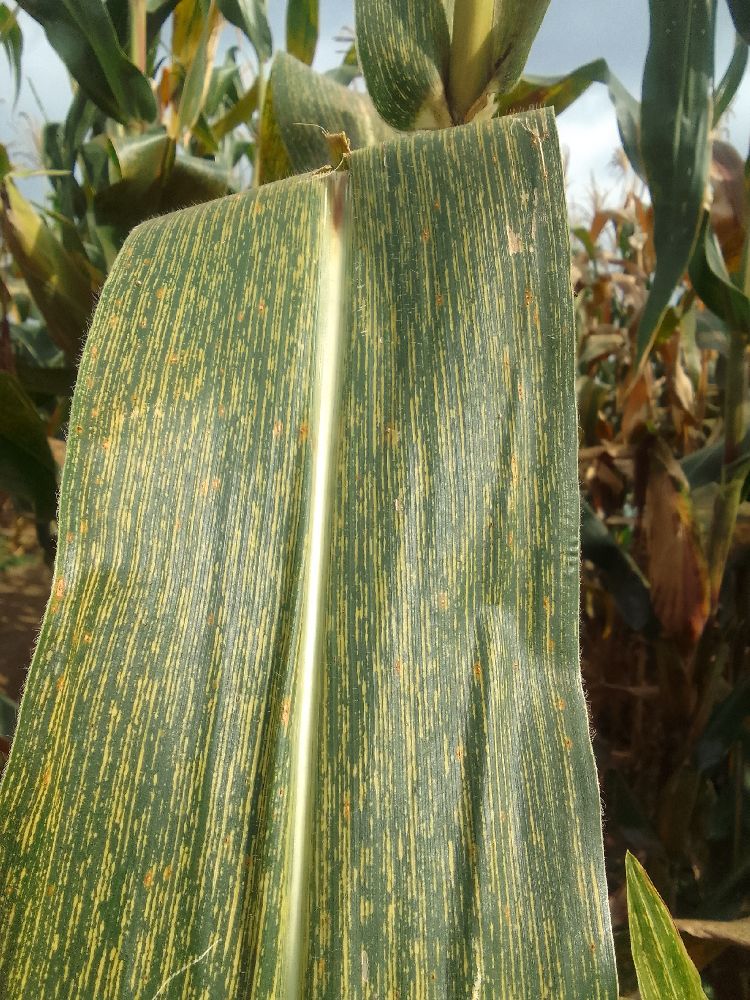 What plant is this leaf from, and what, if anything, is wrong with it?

maize, maize streak virus
